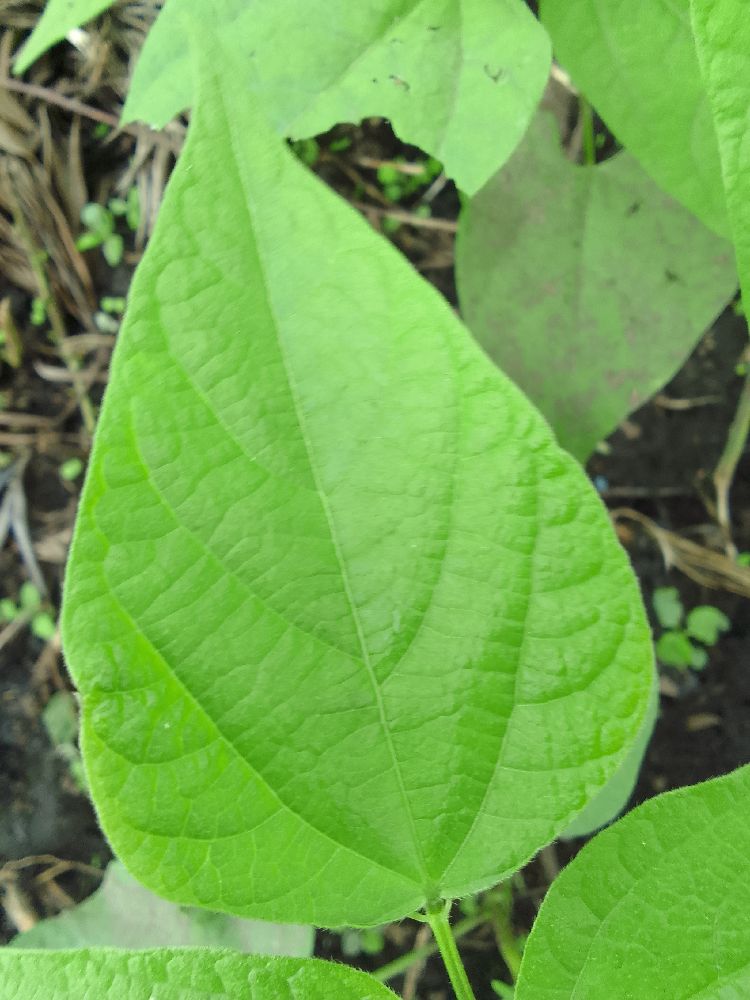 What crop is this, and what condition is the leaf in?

common bean, healthy
